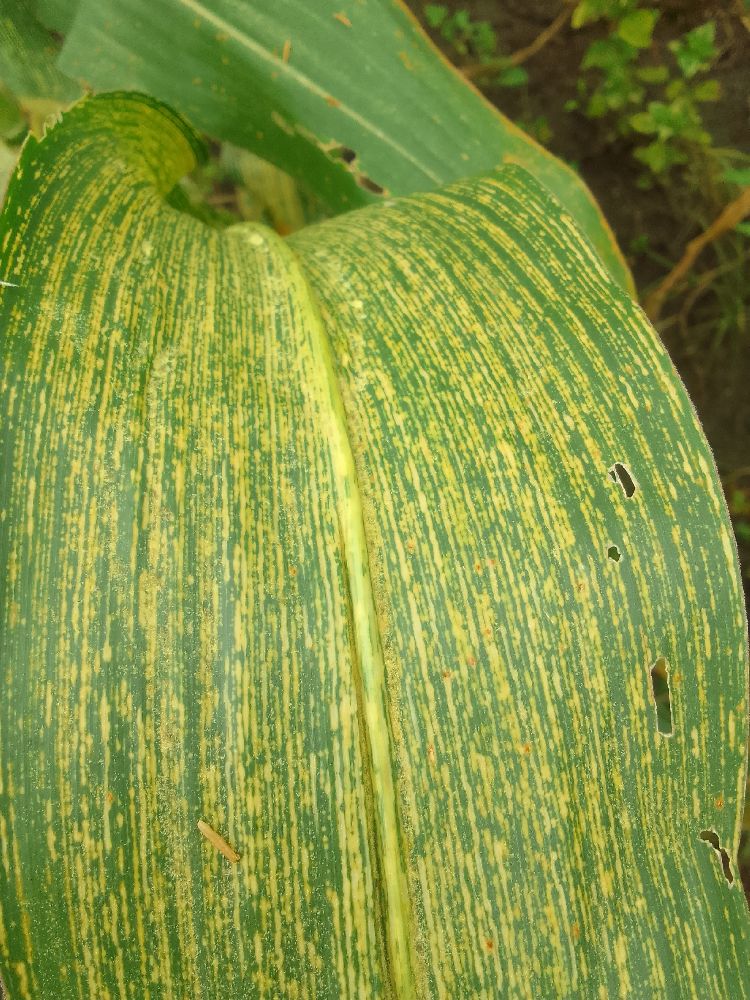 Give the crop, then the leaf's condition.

maize, maize streak virus
